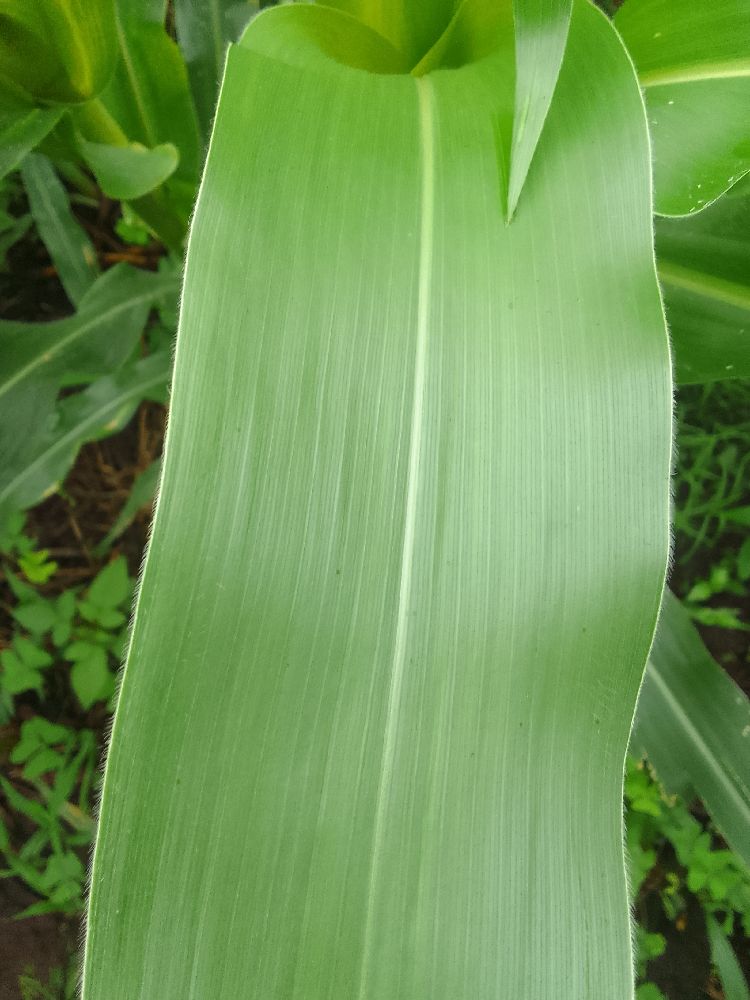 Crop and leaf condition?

maize, healthy
